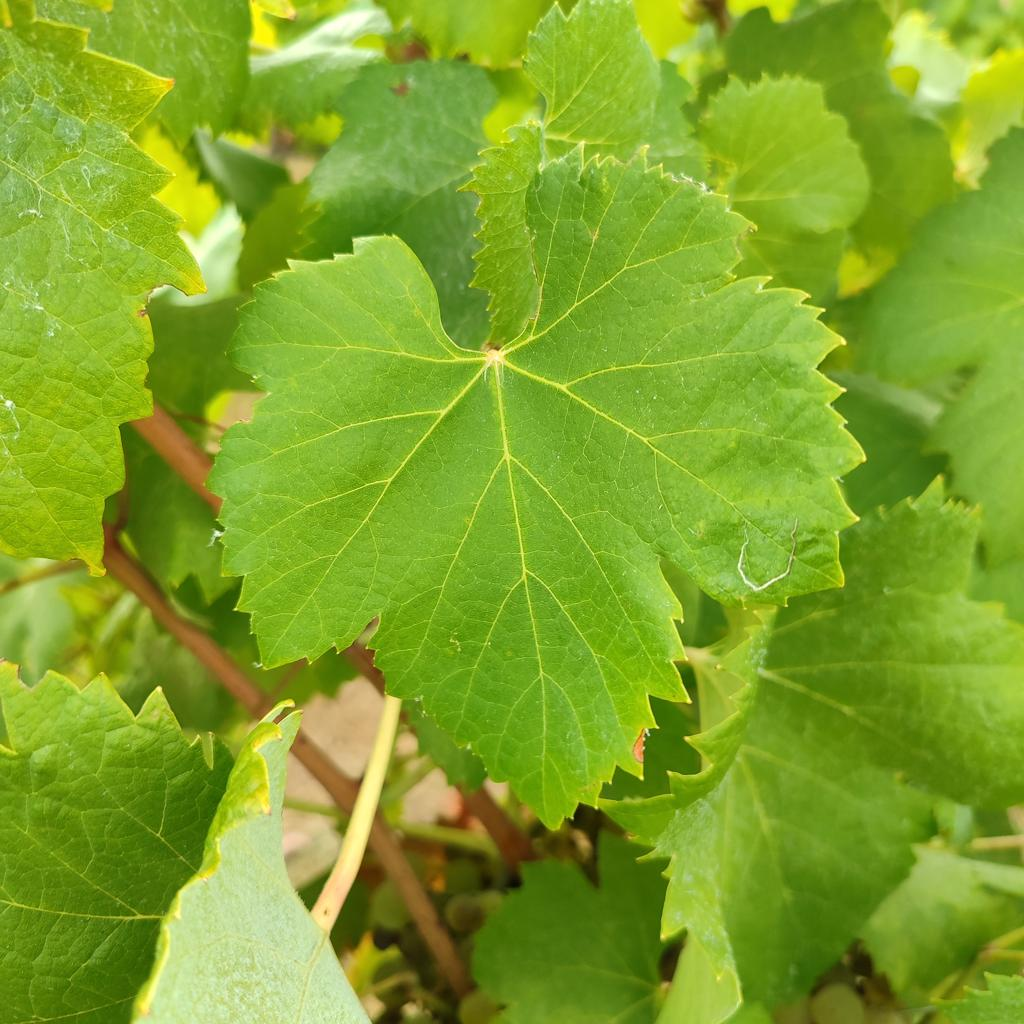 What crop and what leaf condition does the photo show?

grapevine, healthy
